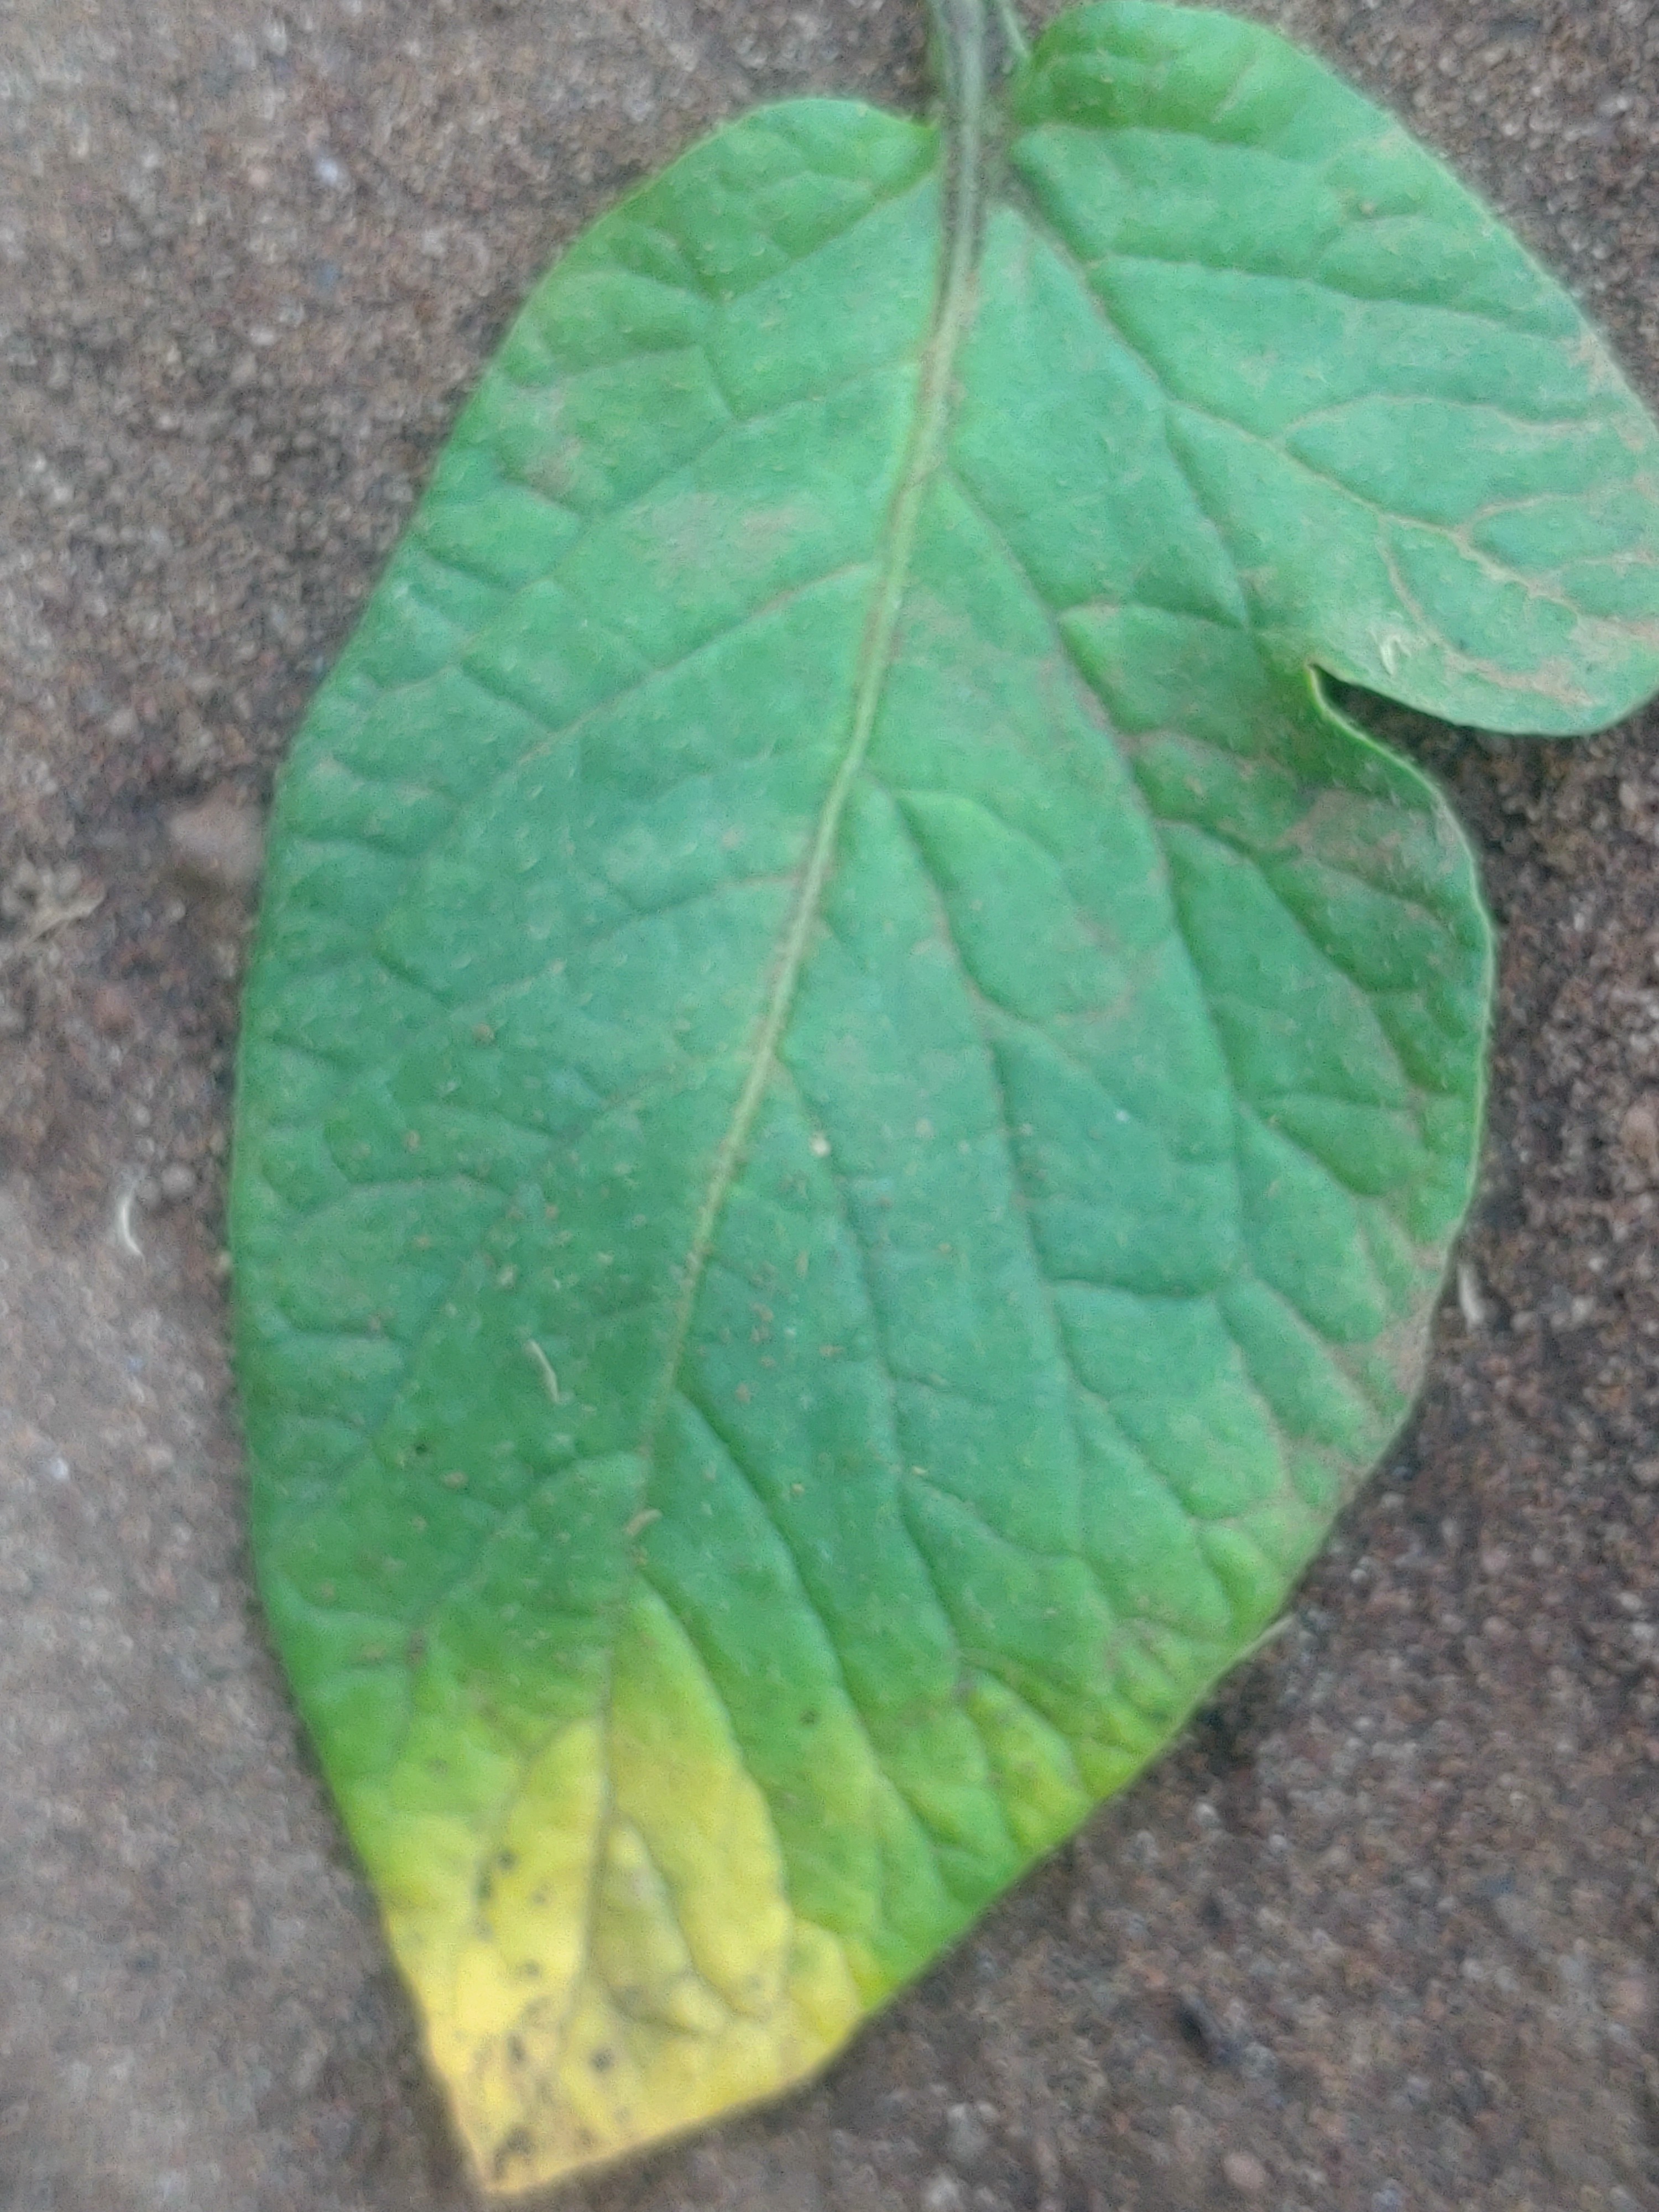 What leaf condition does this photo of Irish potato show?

late blight
